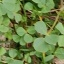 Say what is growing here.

unstructured weed
